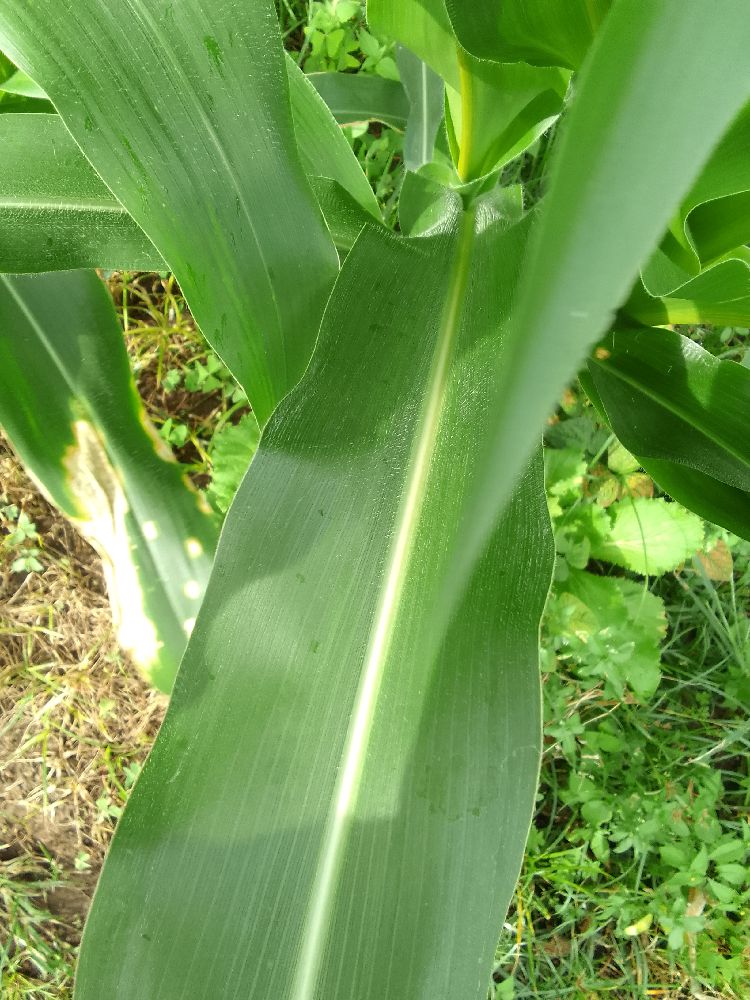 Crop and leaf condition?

maize, healthy
